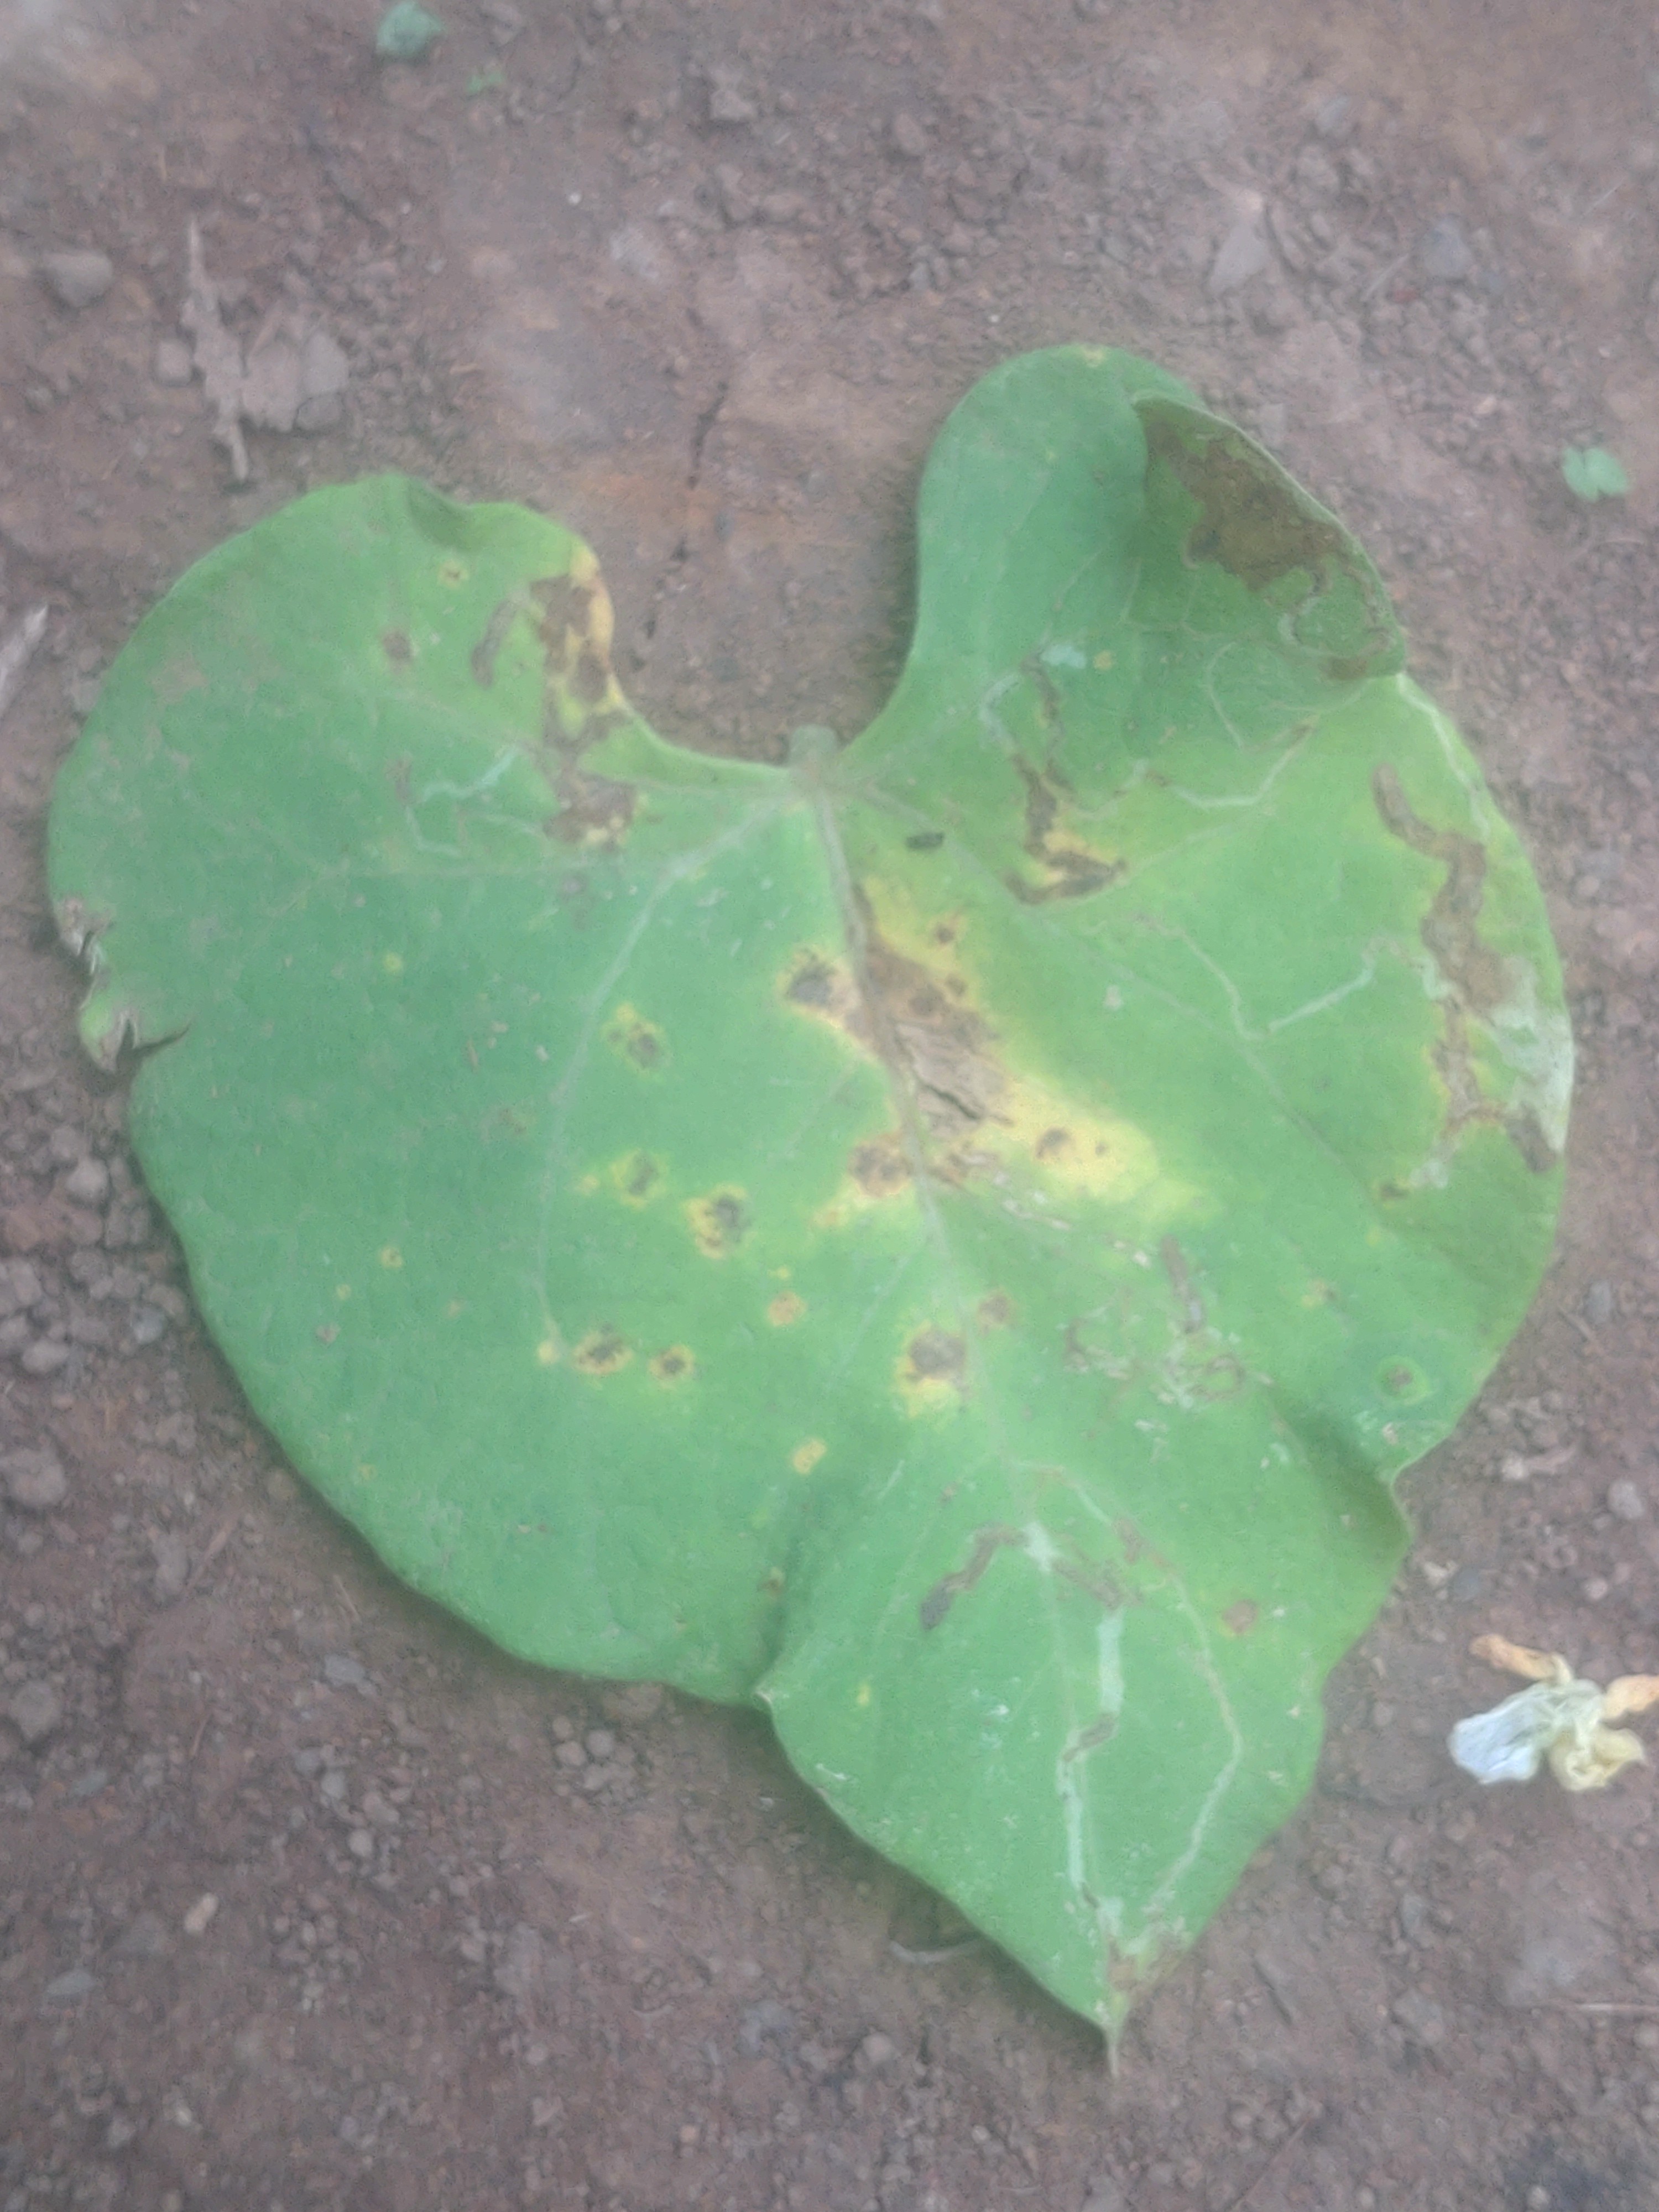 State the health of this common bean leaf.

rust
